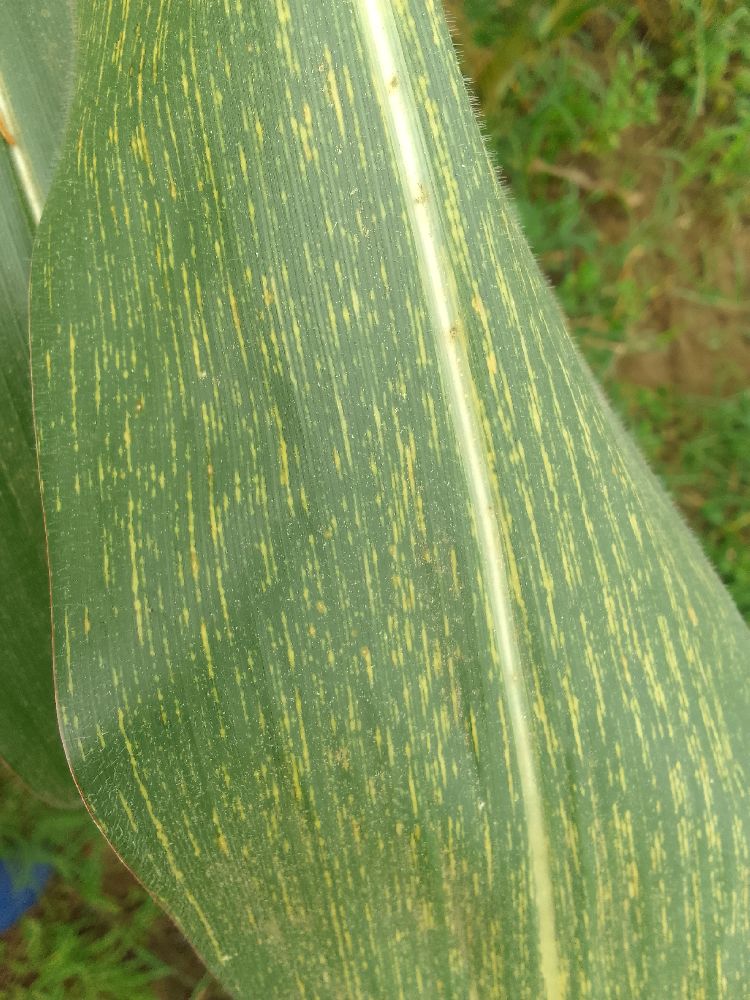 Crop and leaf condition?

maize, maize streak virus
